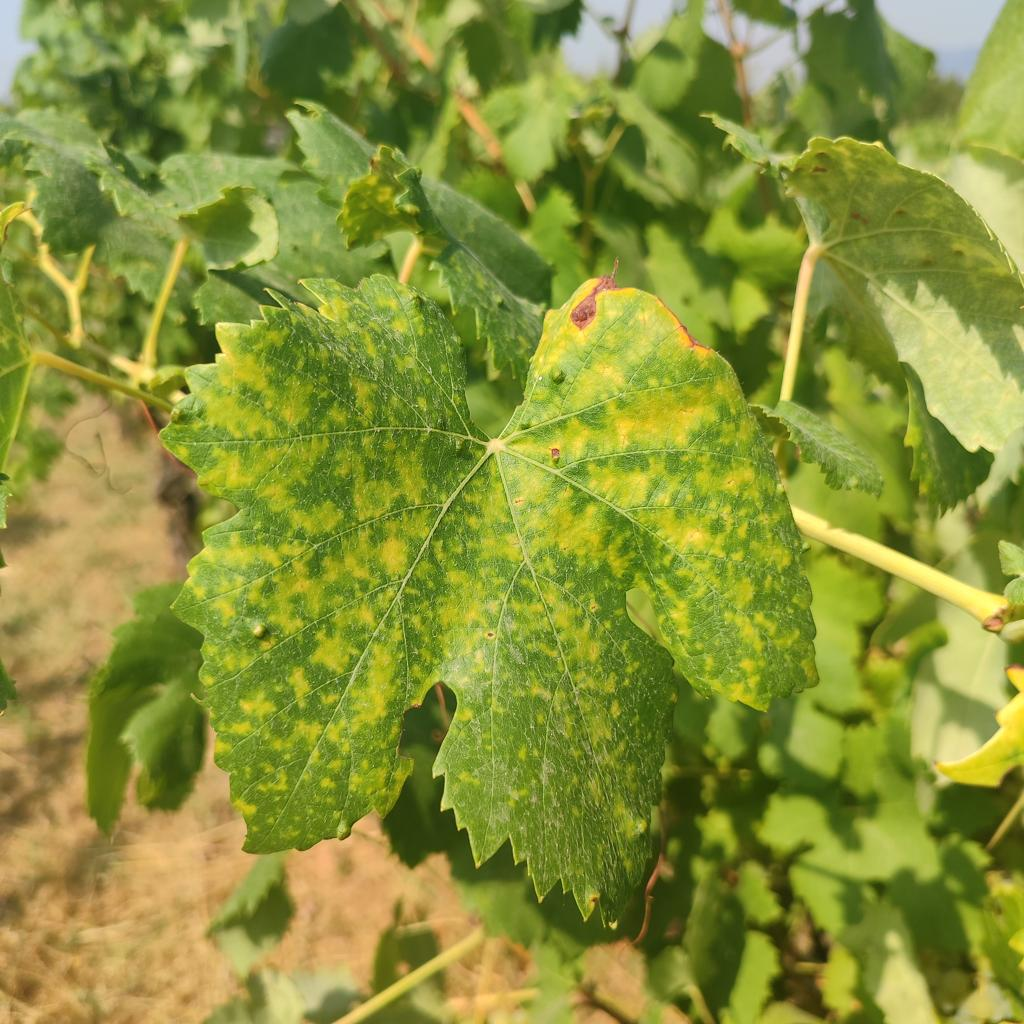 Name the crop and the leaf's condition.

grapevine, esca complex
